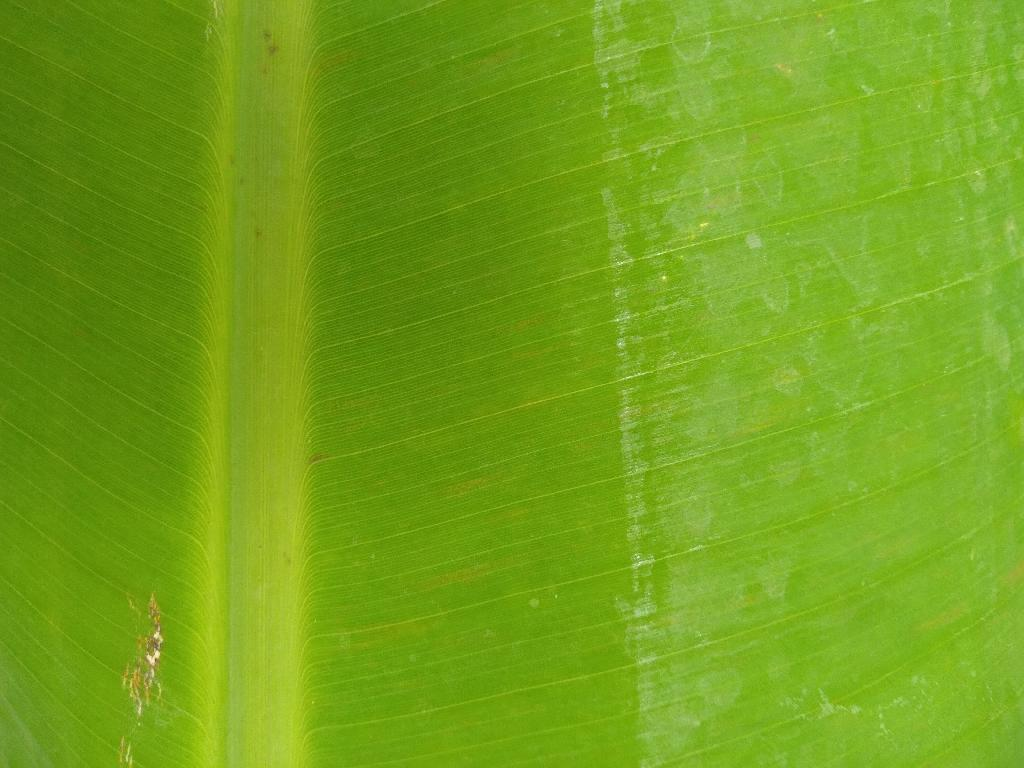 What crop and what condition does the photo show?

banana, healthy
